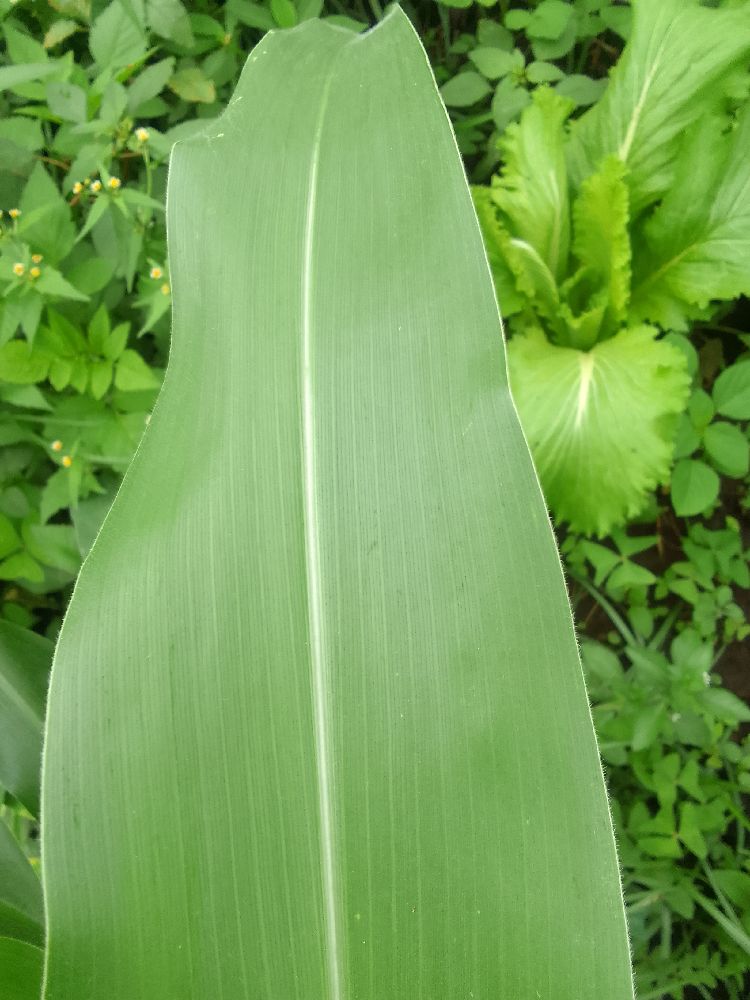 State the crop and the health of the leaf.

maize, healthy
